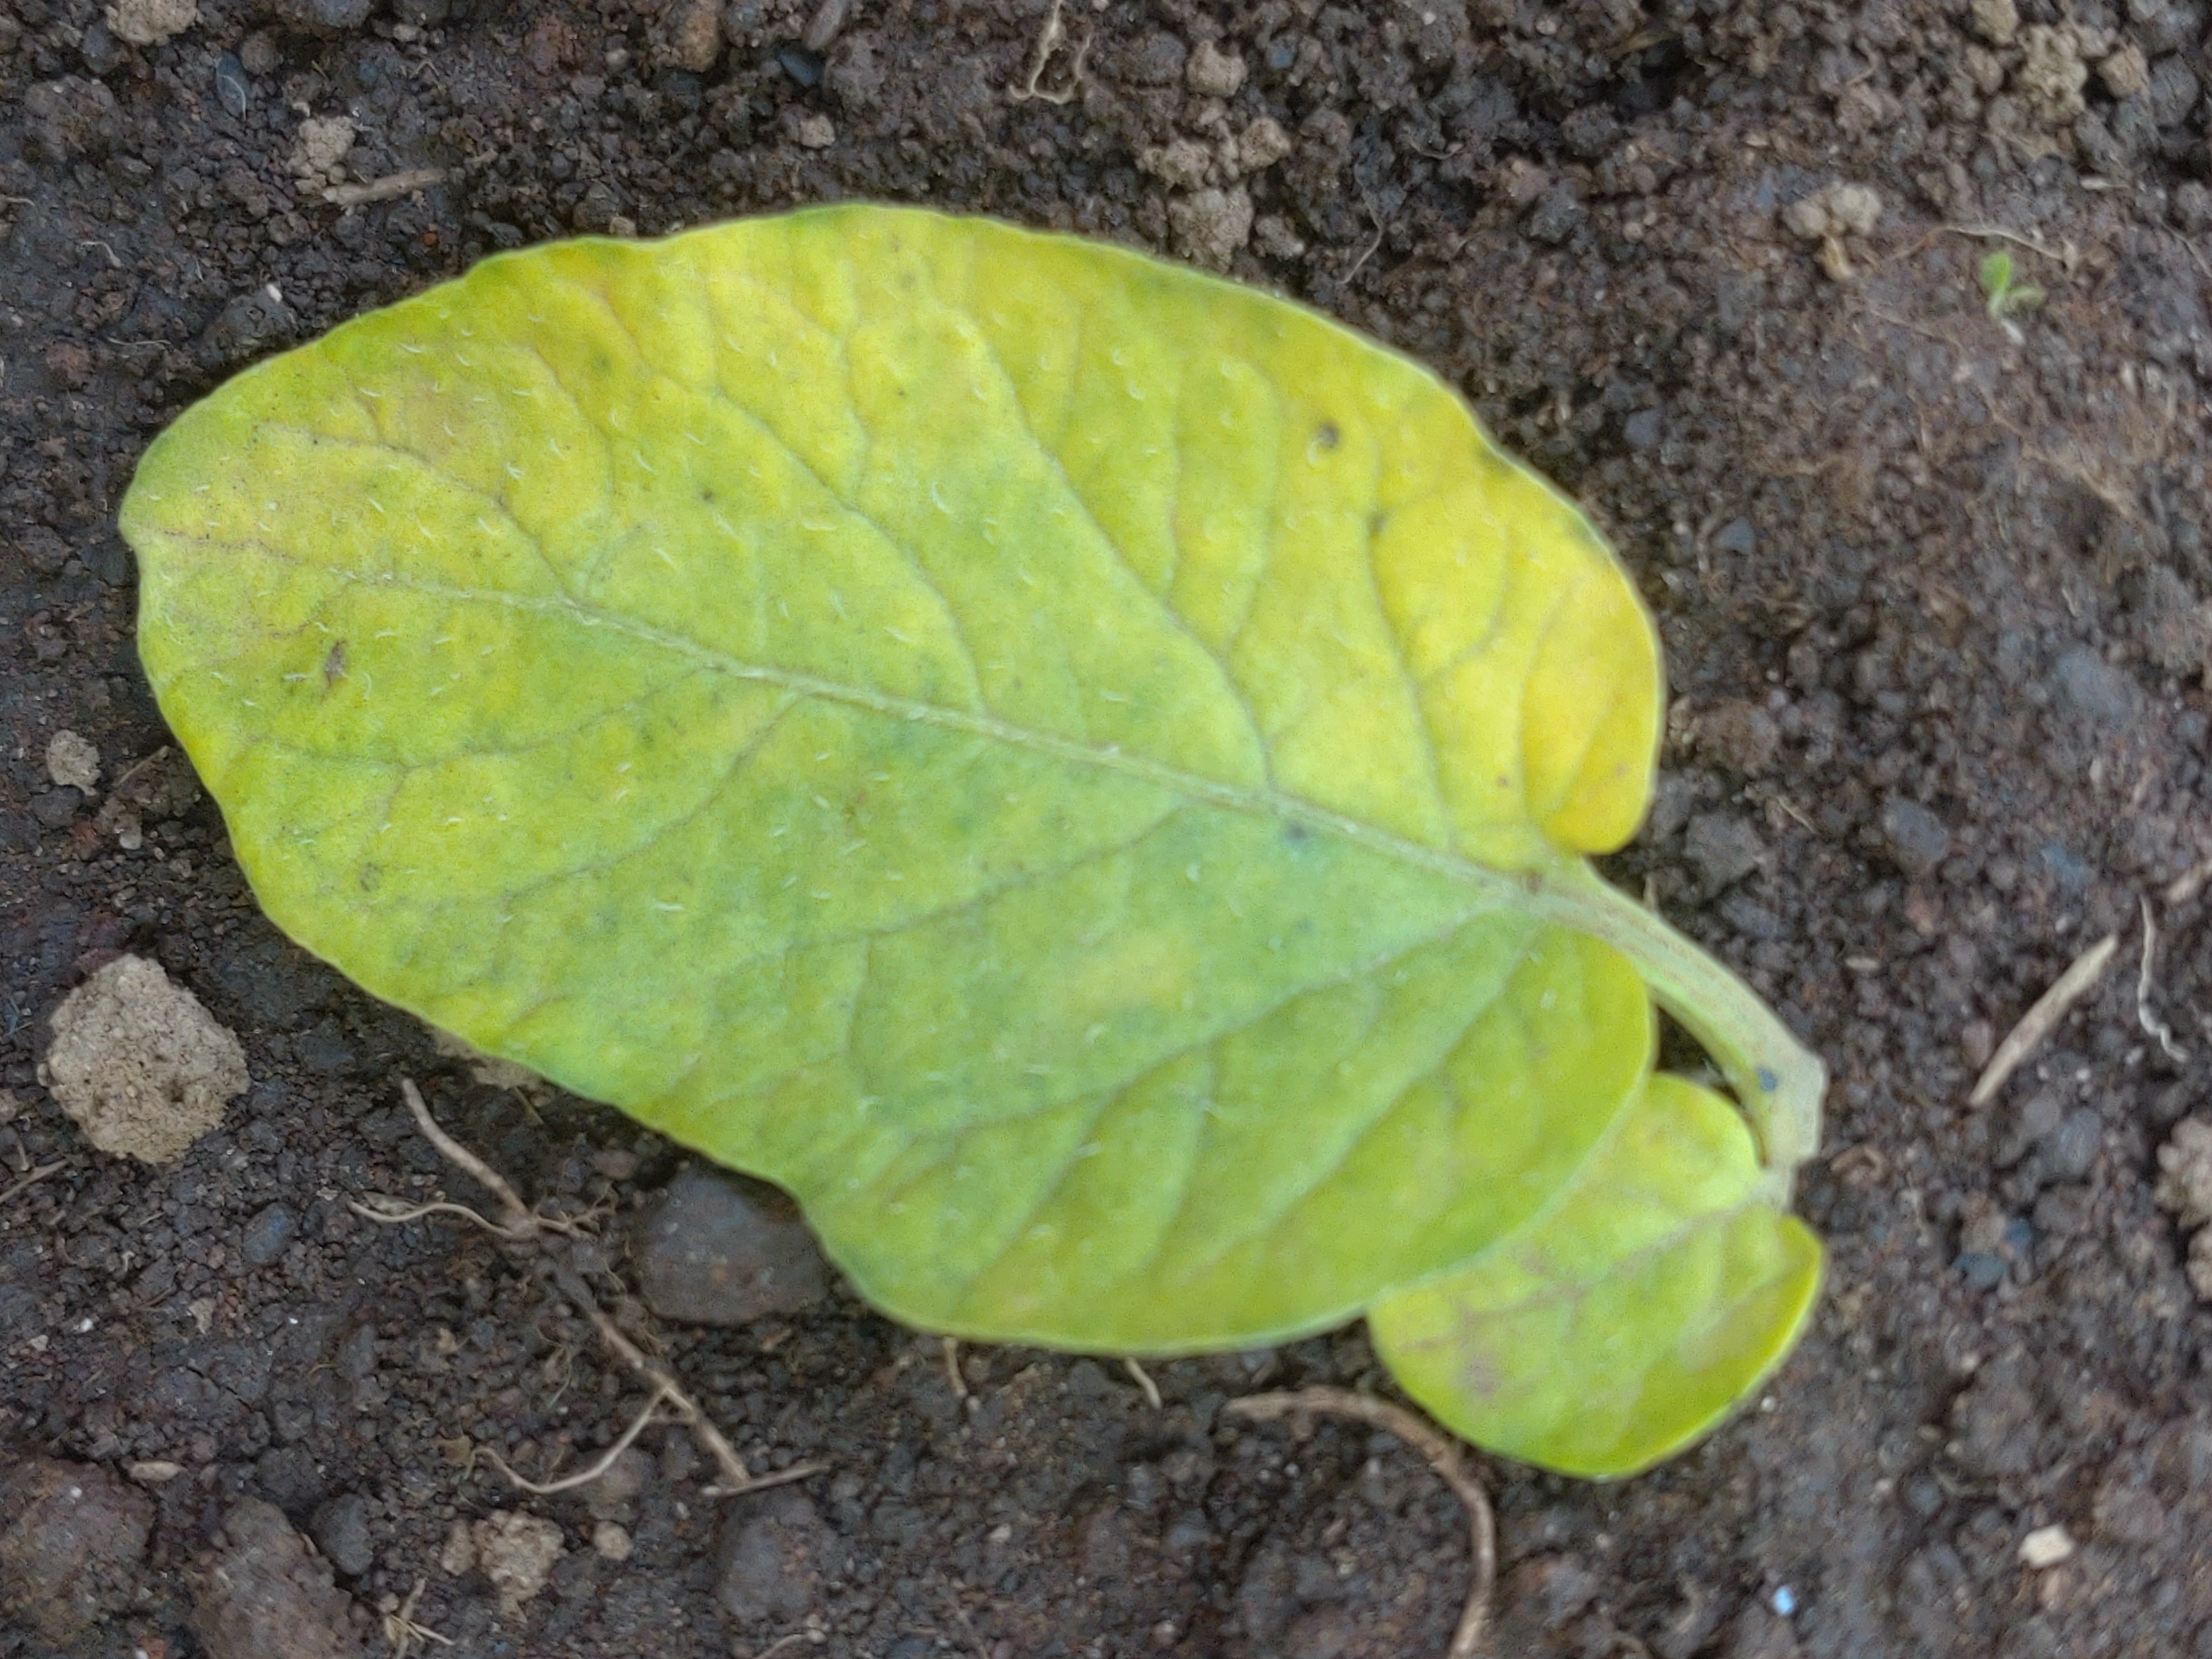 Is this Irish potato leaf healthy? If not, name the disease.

late blight
